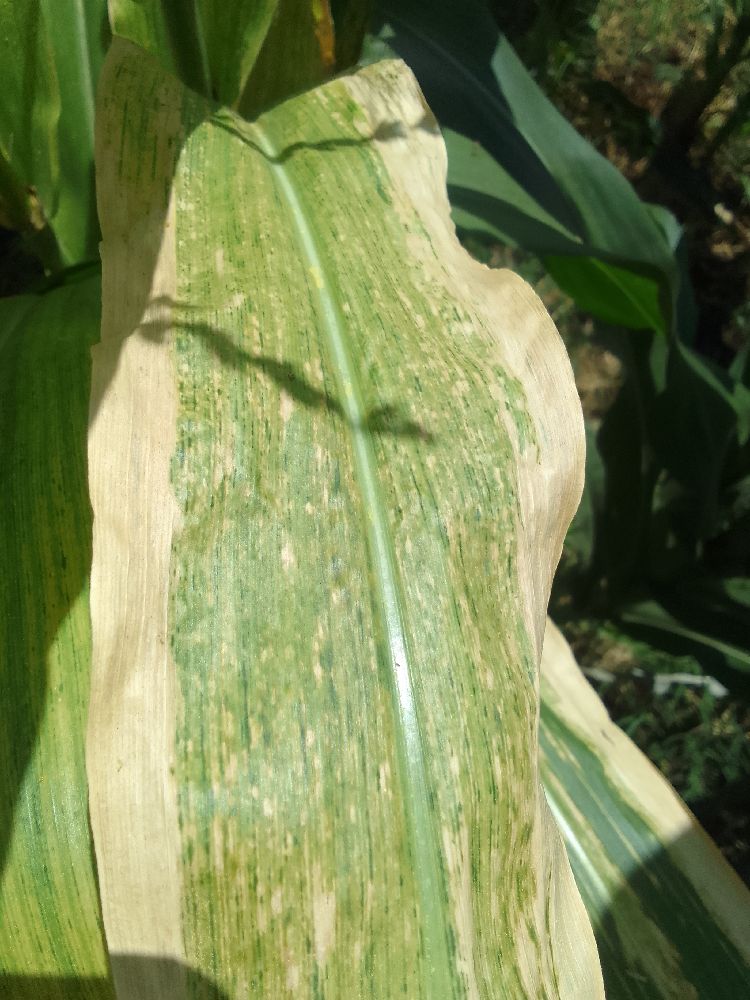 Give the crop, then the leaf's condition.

maize, maize lethal necrosis
